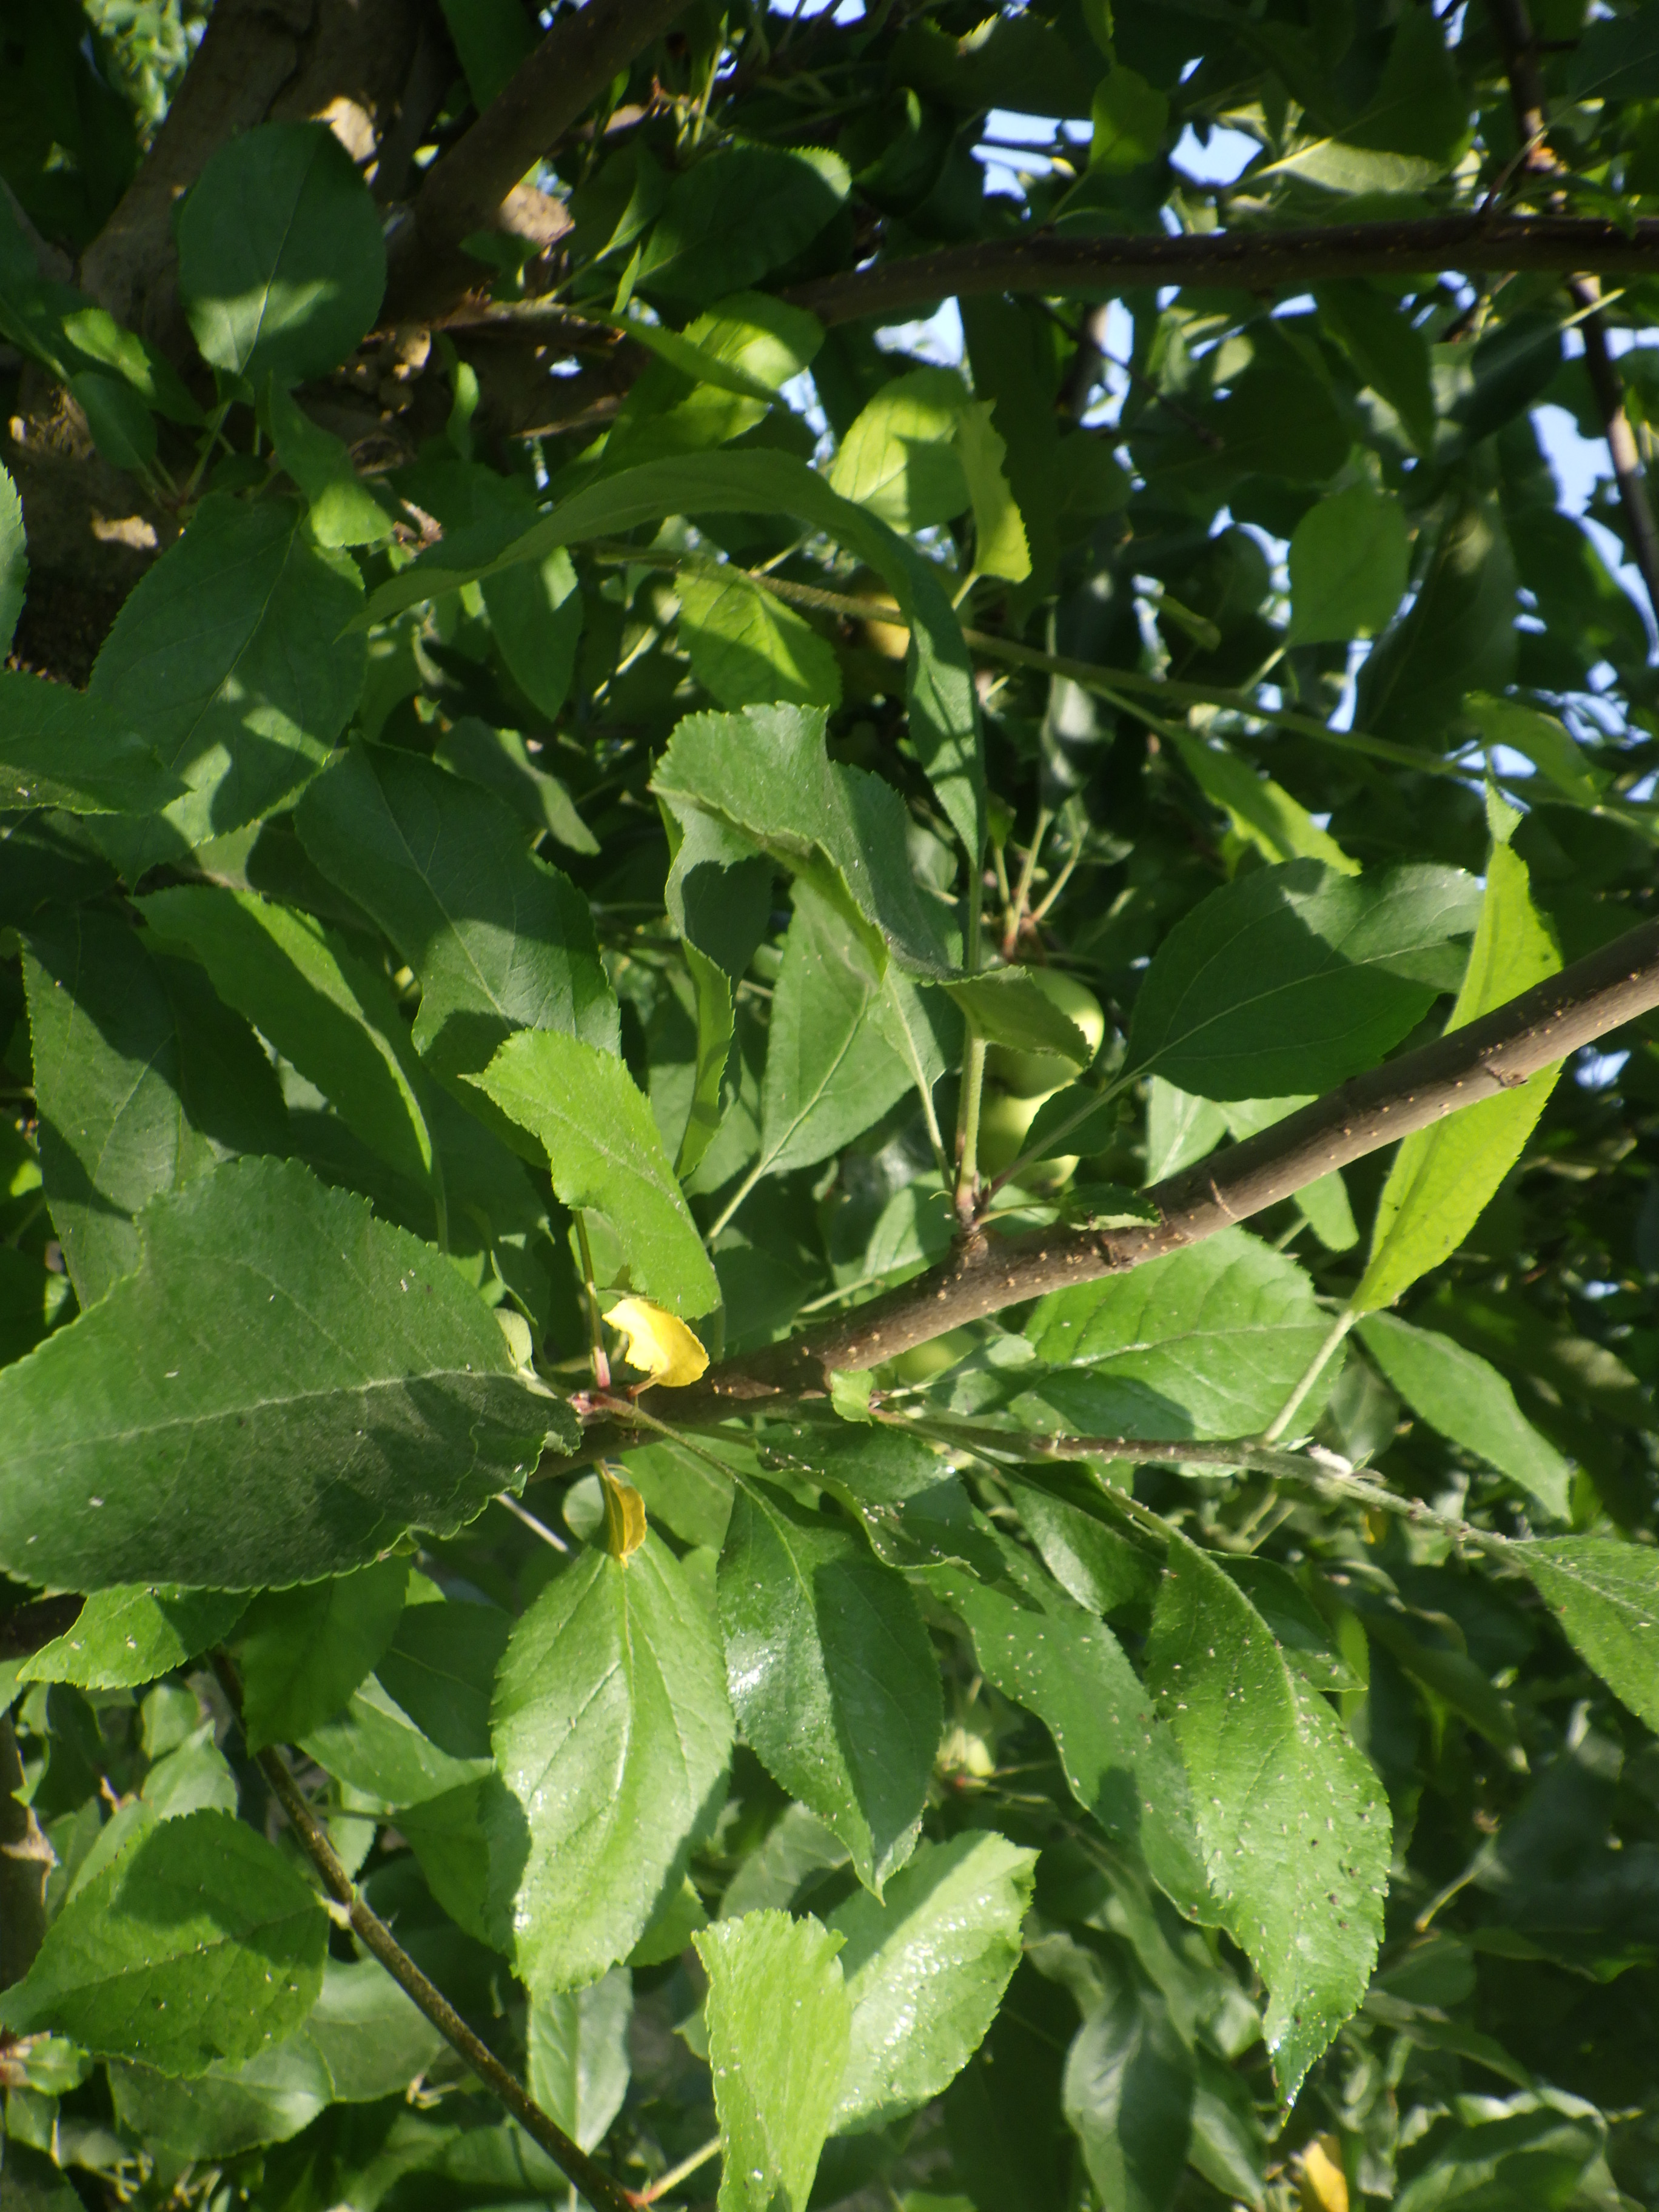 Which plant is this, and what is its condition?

apple, aphids
